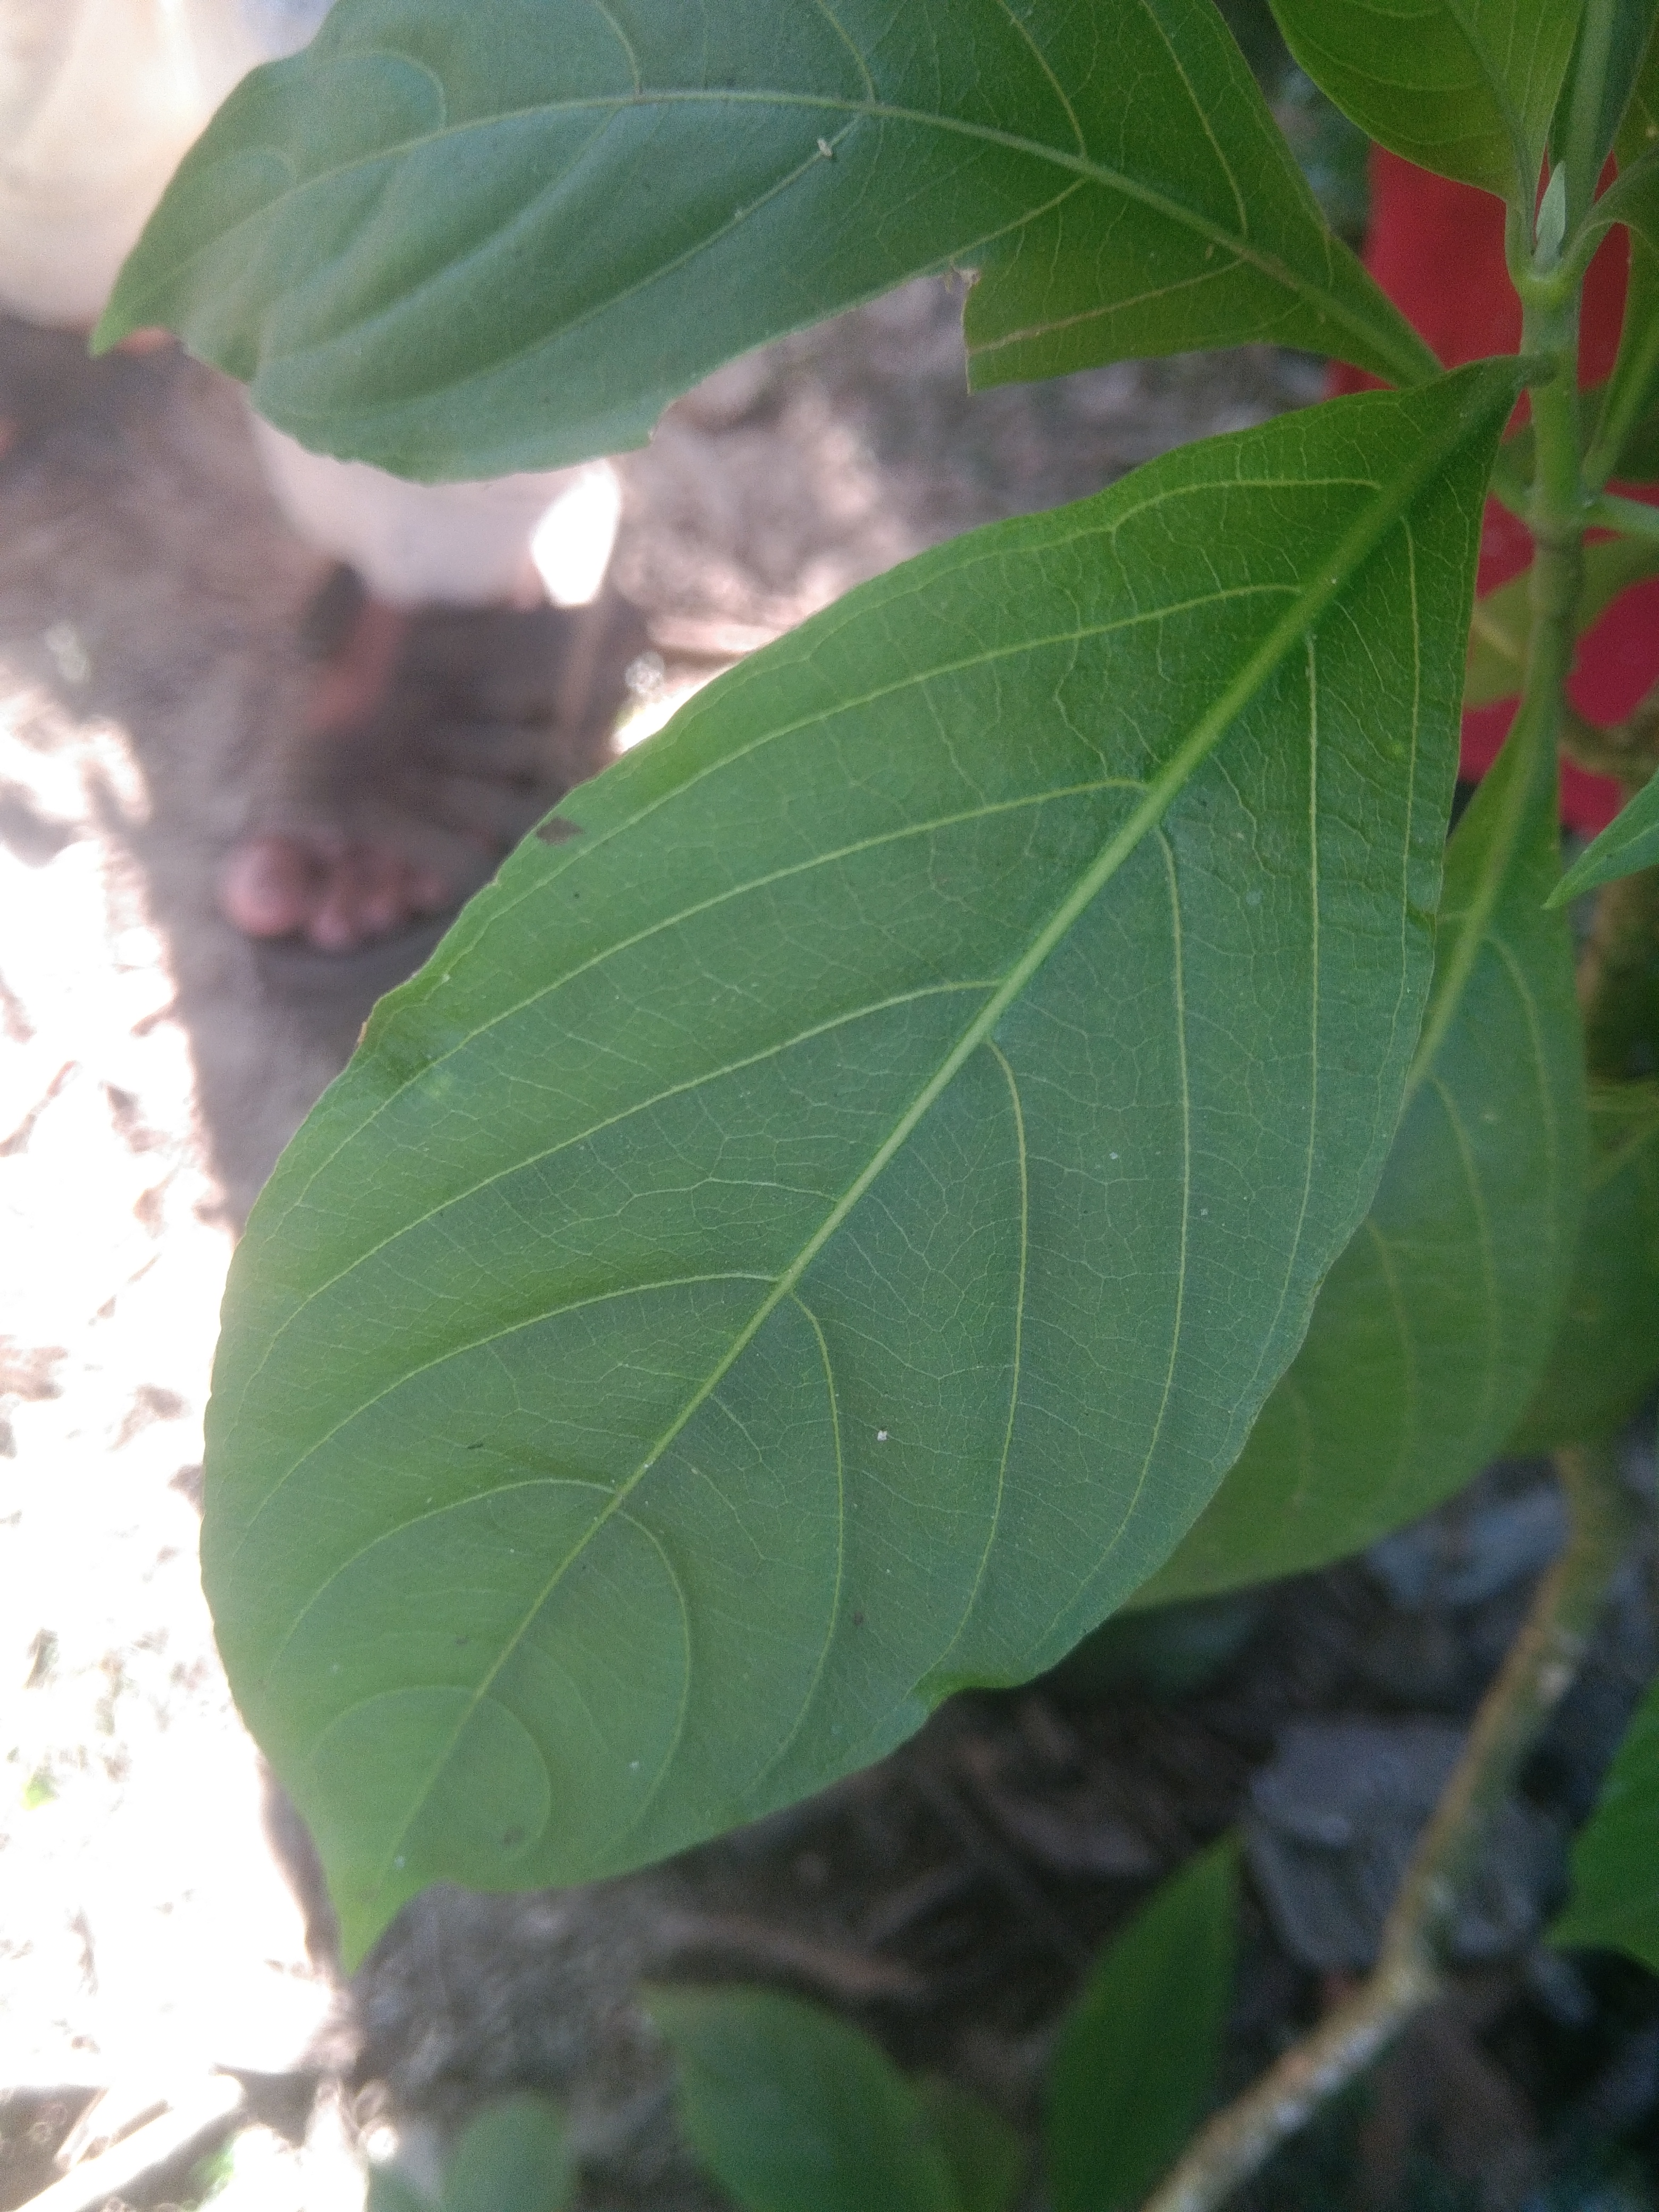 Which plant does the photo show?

vasaka
